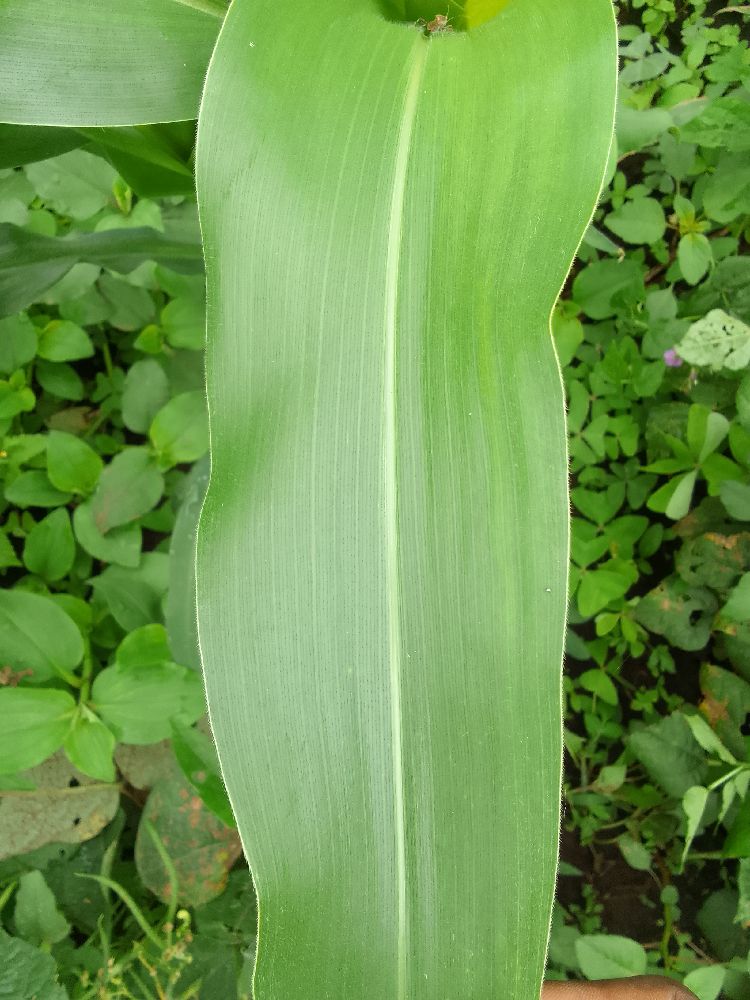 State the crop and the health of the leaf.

maize, healthy
